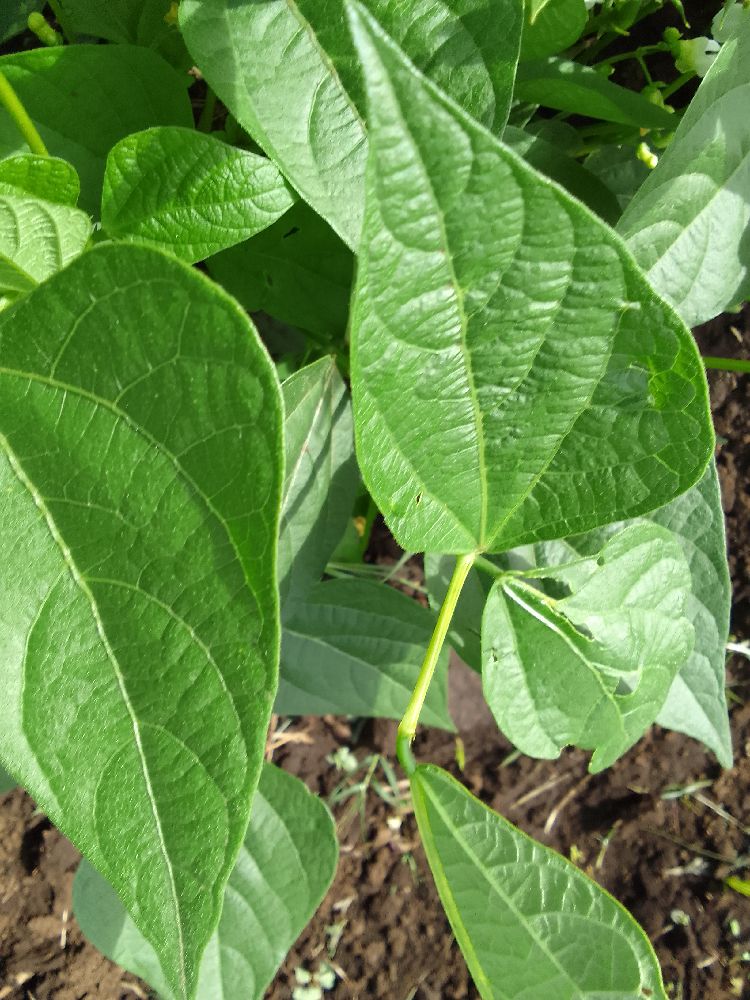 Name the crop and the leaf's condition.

common bean, healthy
